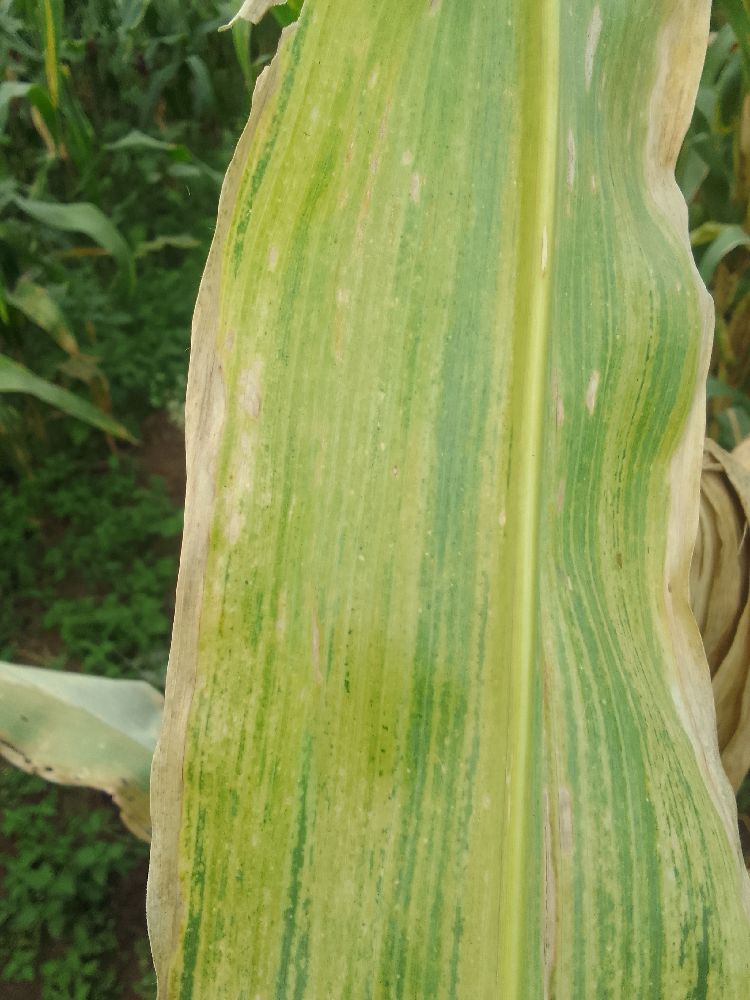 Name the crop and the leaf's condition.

maize, maize lethal necrosis
